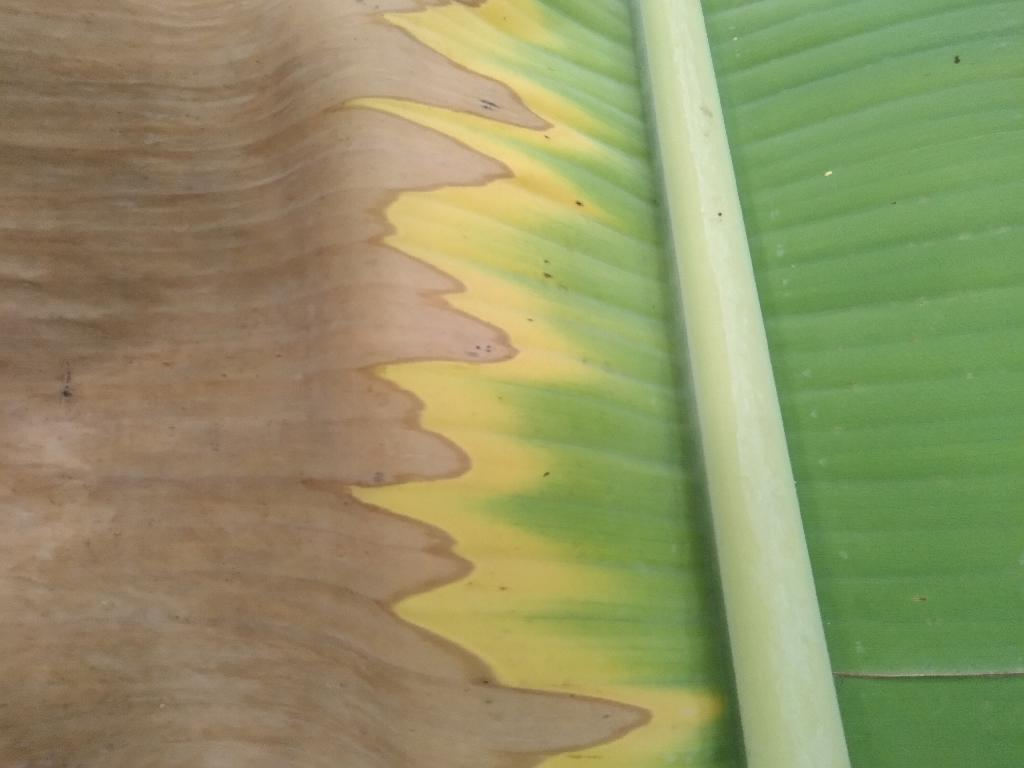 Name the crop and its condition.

banana, fusarium wilt race 1
